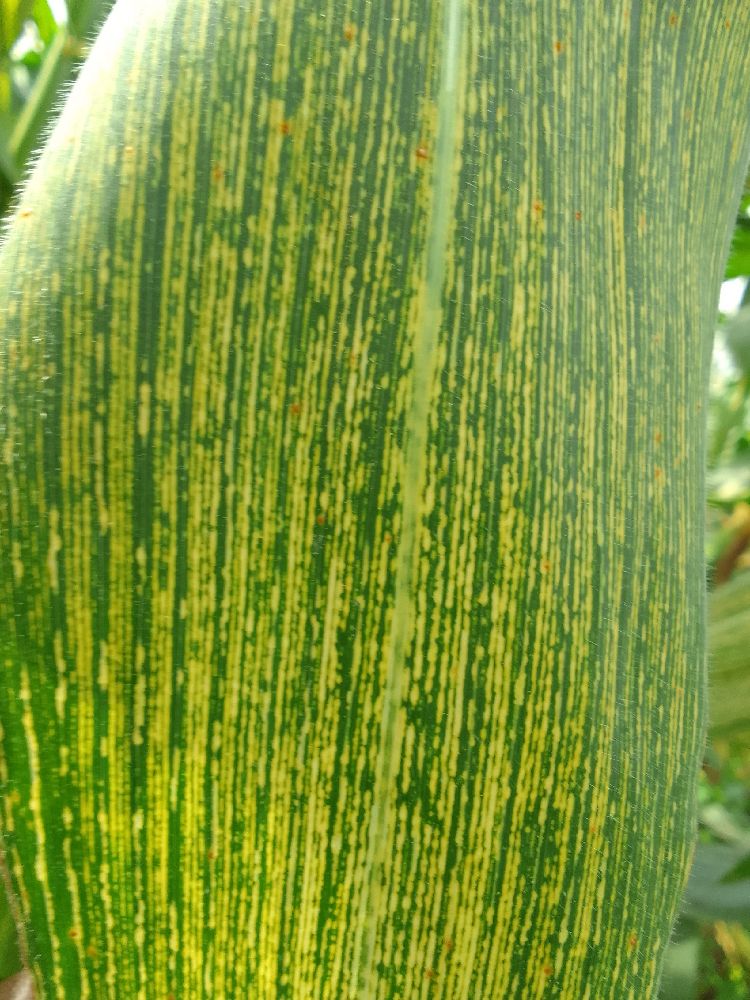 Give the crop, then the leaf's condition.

maize, maize streak virus
